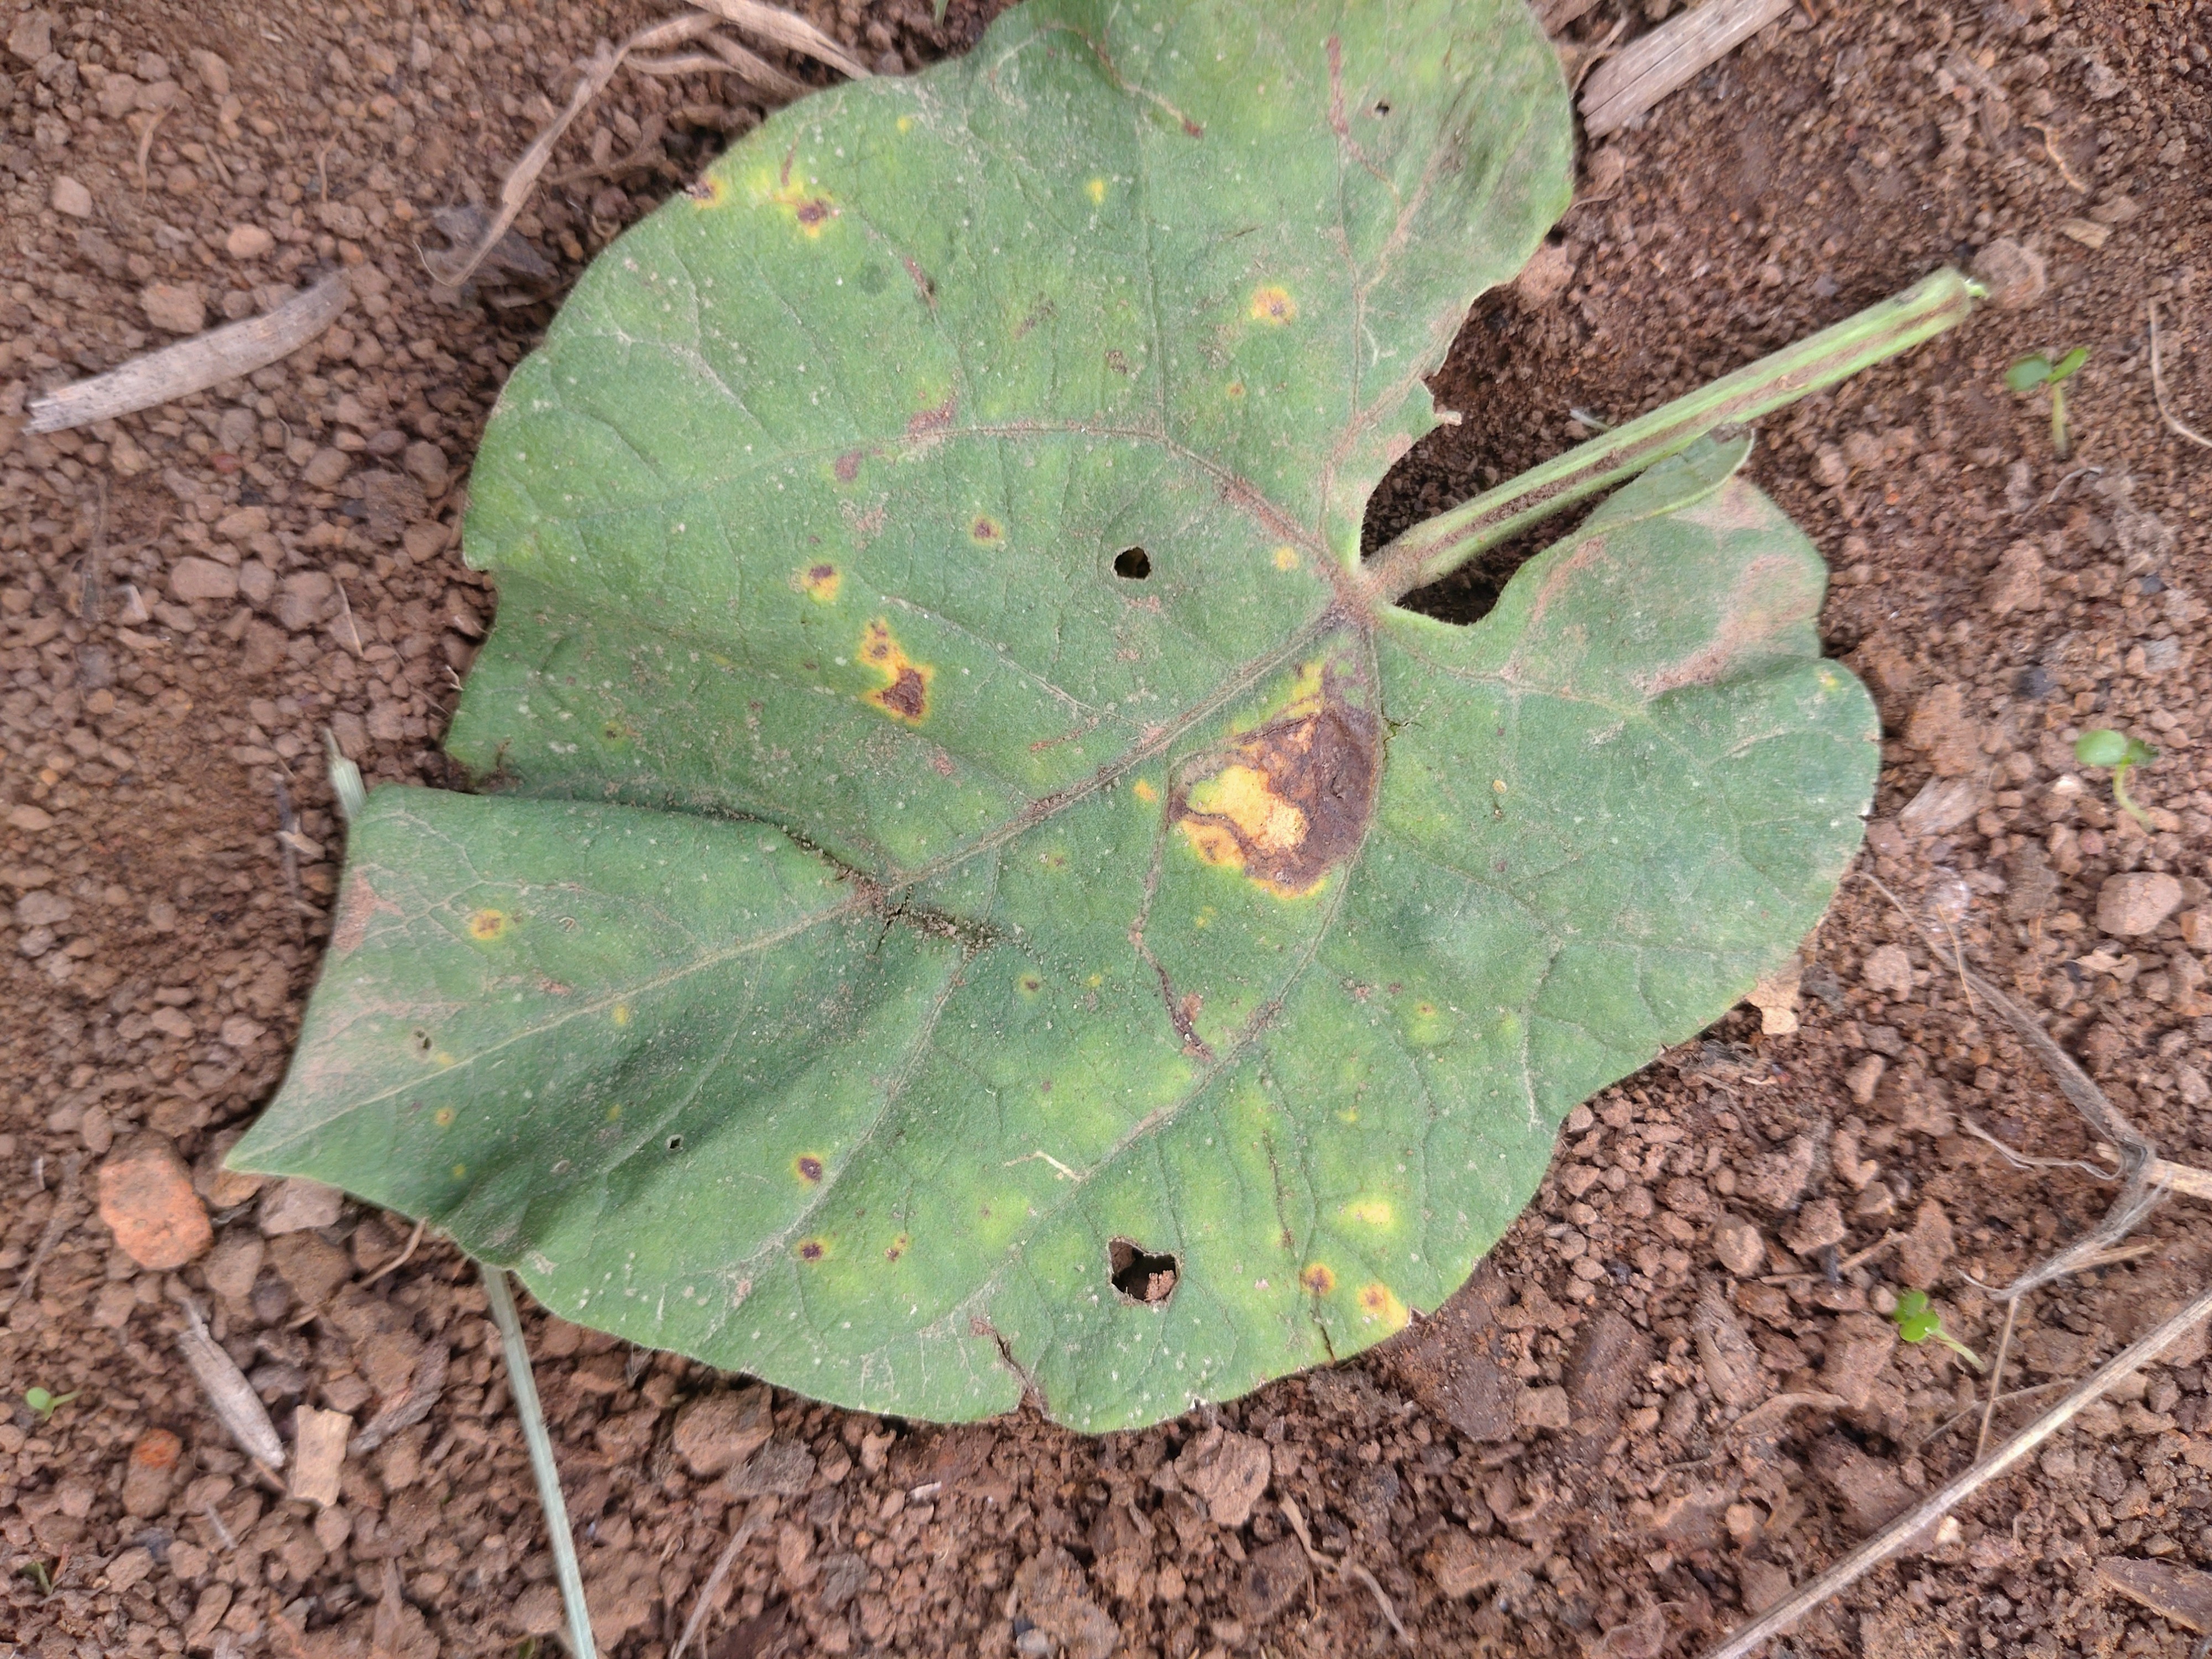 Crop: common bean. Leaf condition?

rust
